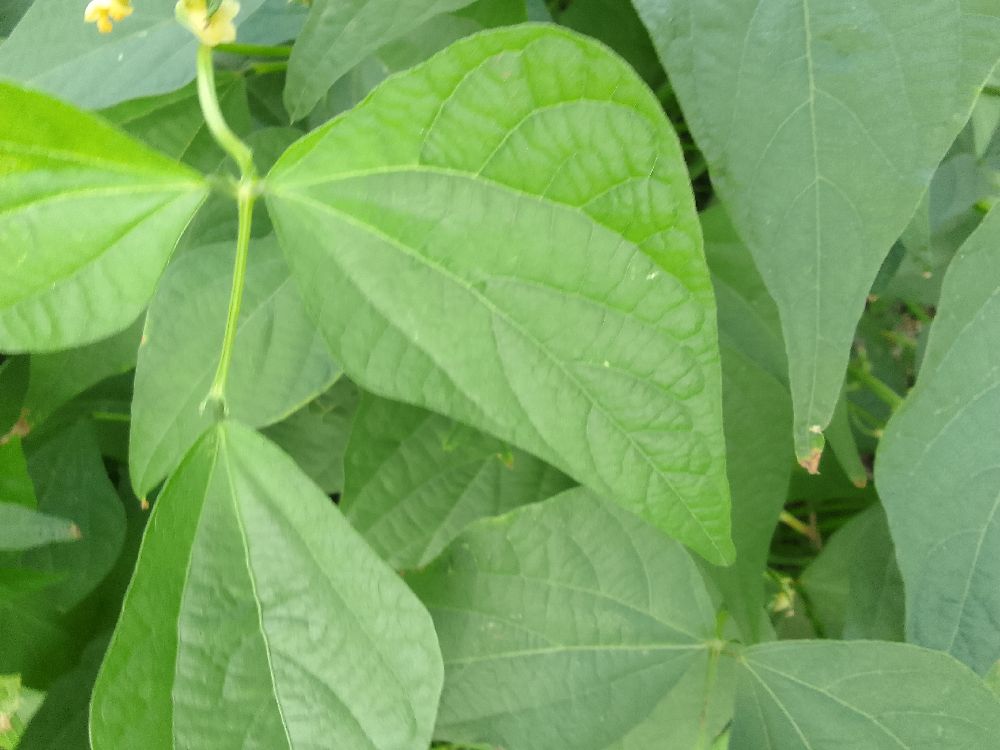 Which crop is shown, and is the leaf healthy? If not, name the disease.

common bean, healthy
